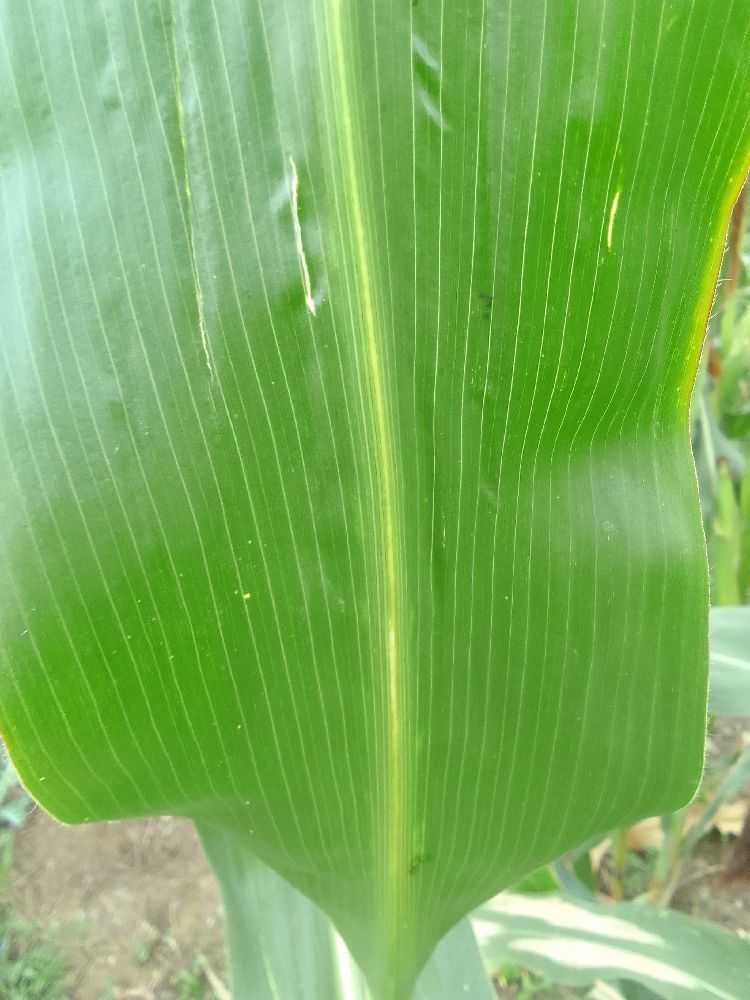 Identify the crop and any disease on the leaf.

maize, healthy
